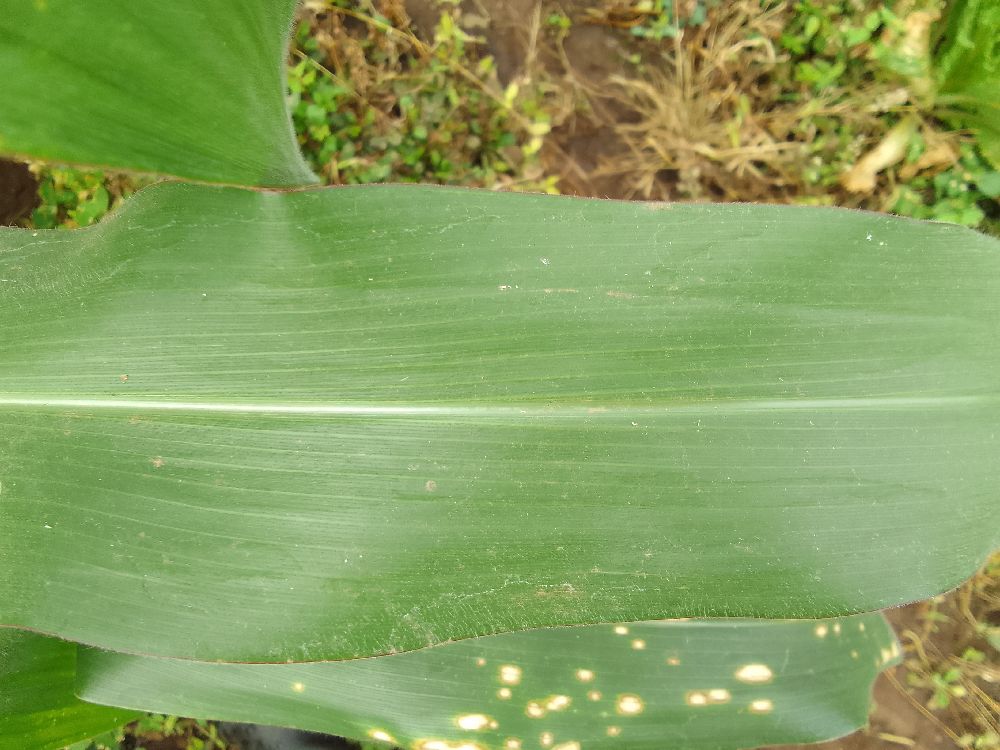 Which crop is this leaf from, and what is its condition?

maize, healthy
